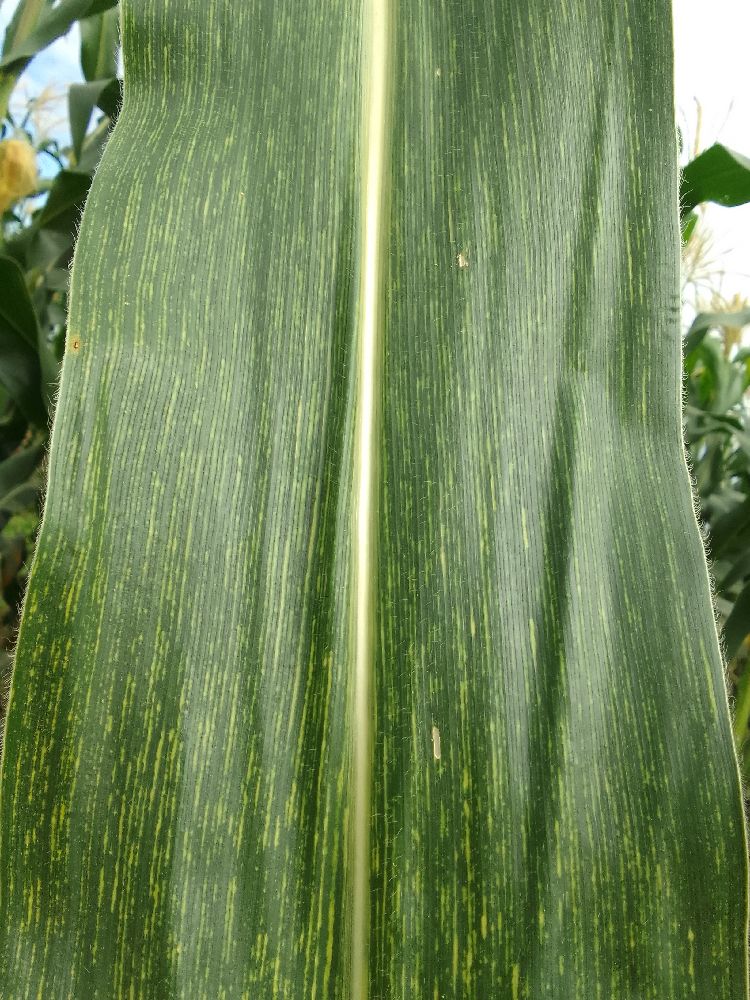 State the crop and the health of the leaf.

maize, maize streak virus
